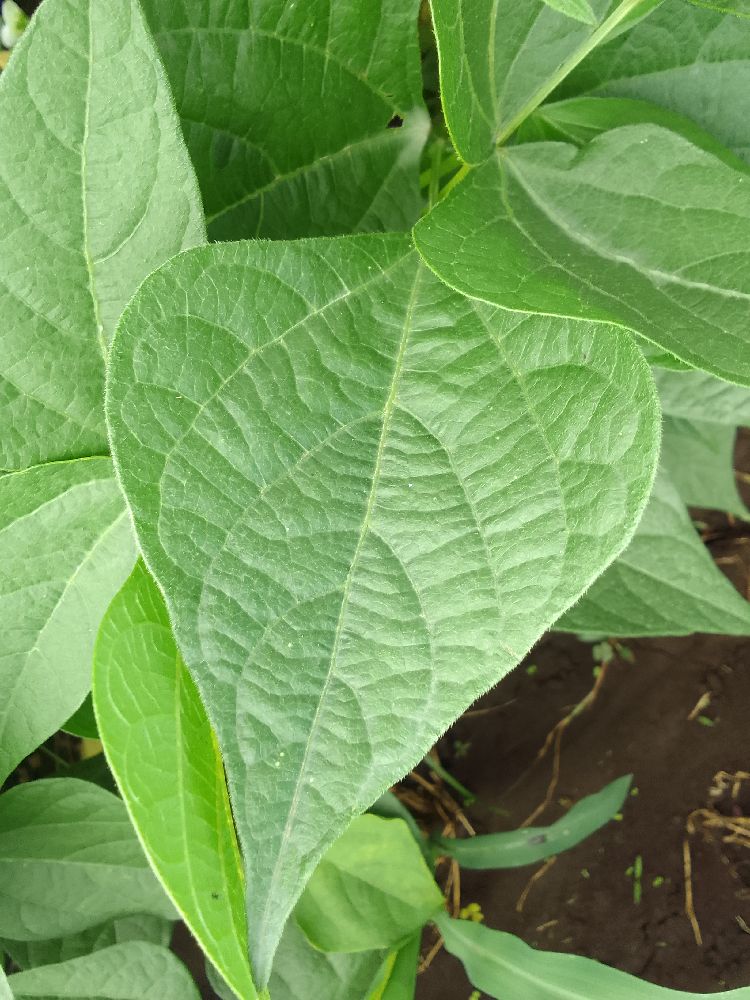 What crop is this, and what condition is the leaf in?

common bean, healthy
